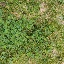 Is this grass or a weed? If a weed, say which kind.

unstructured weed
